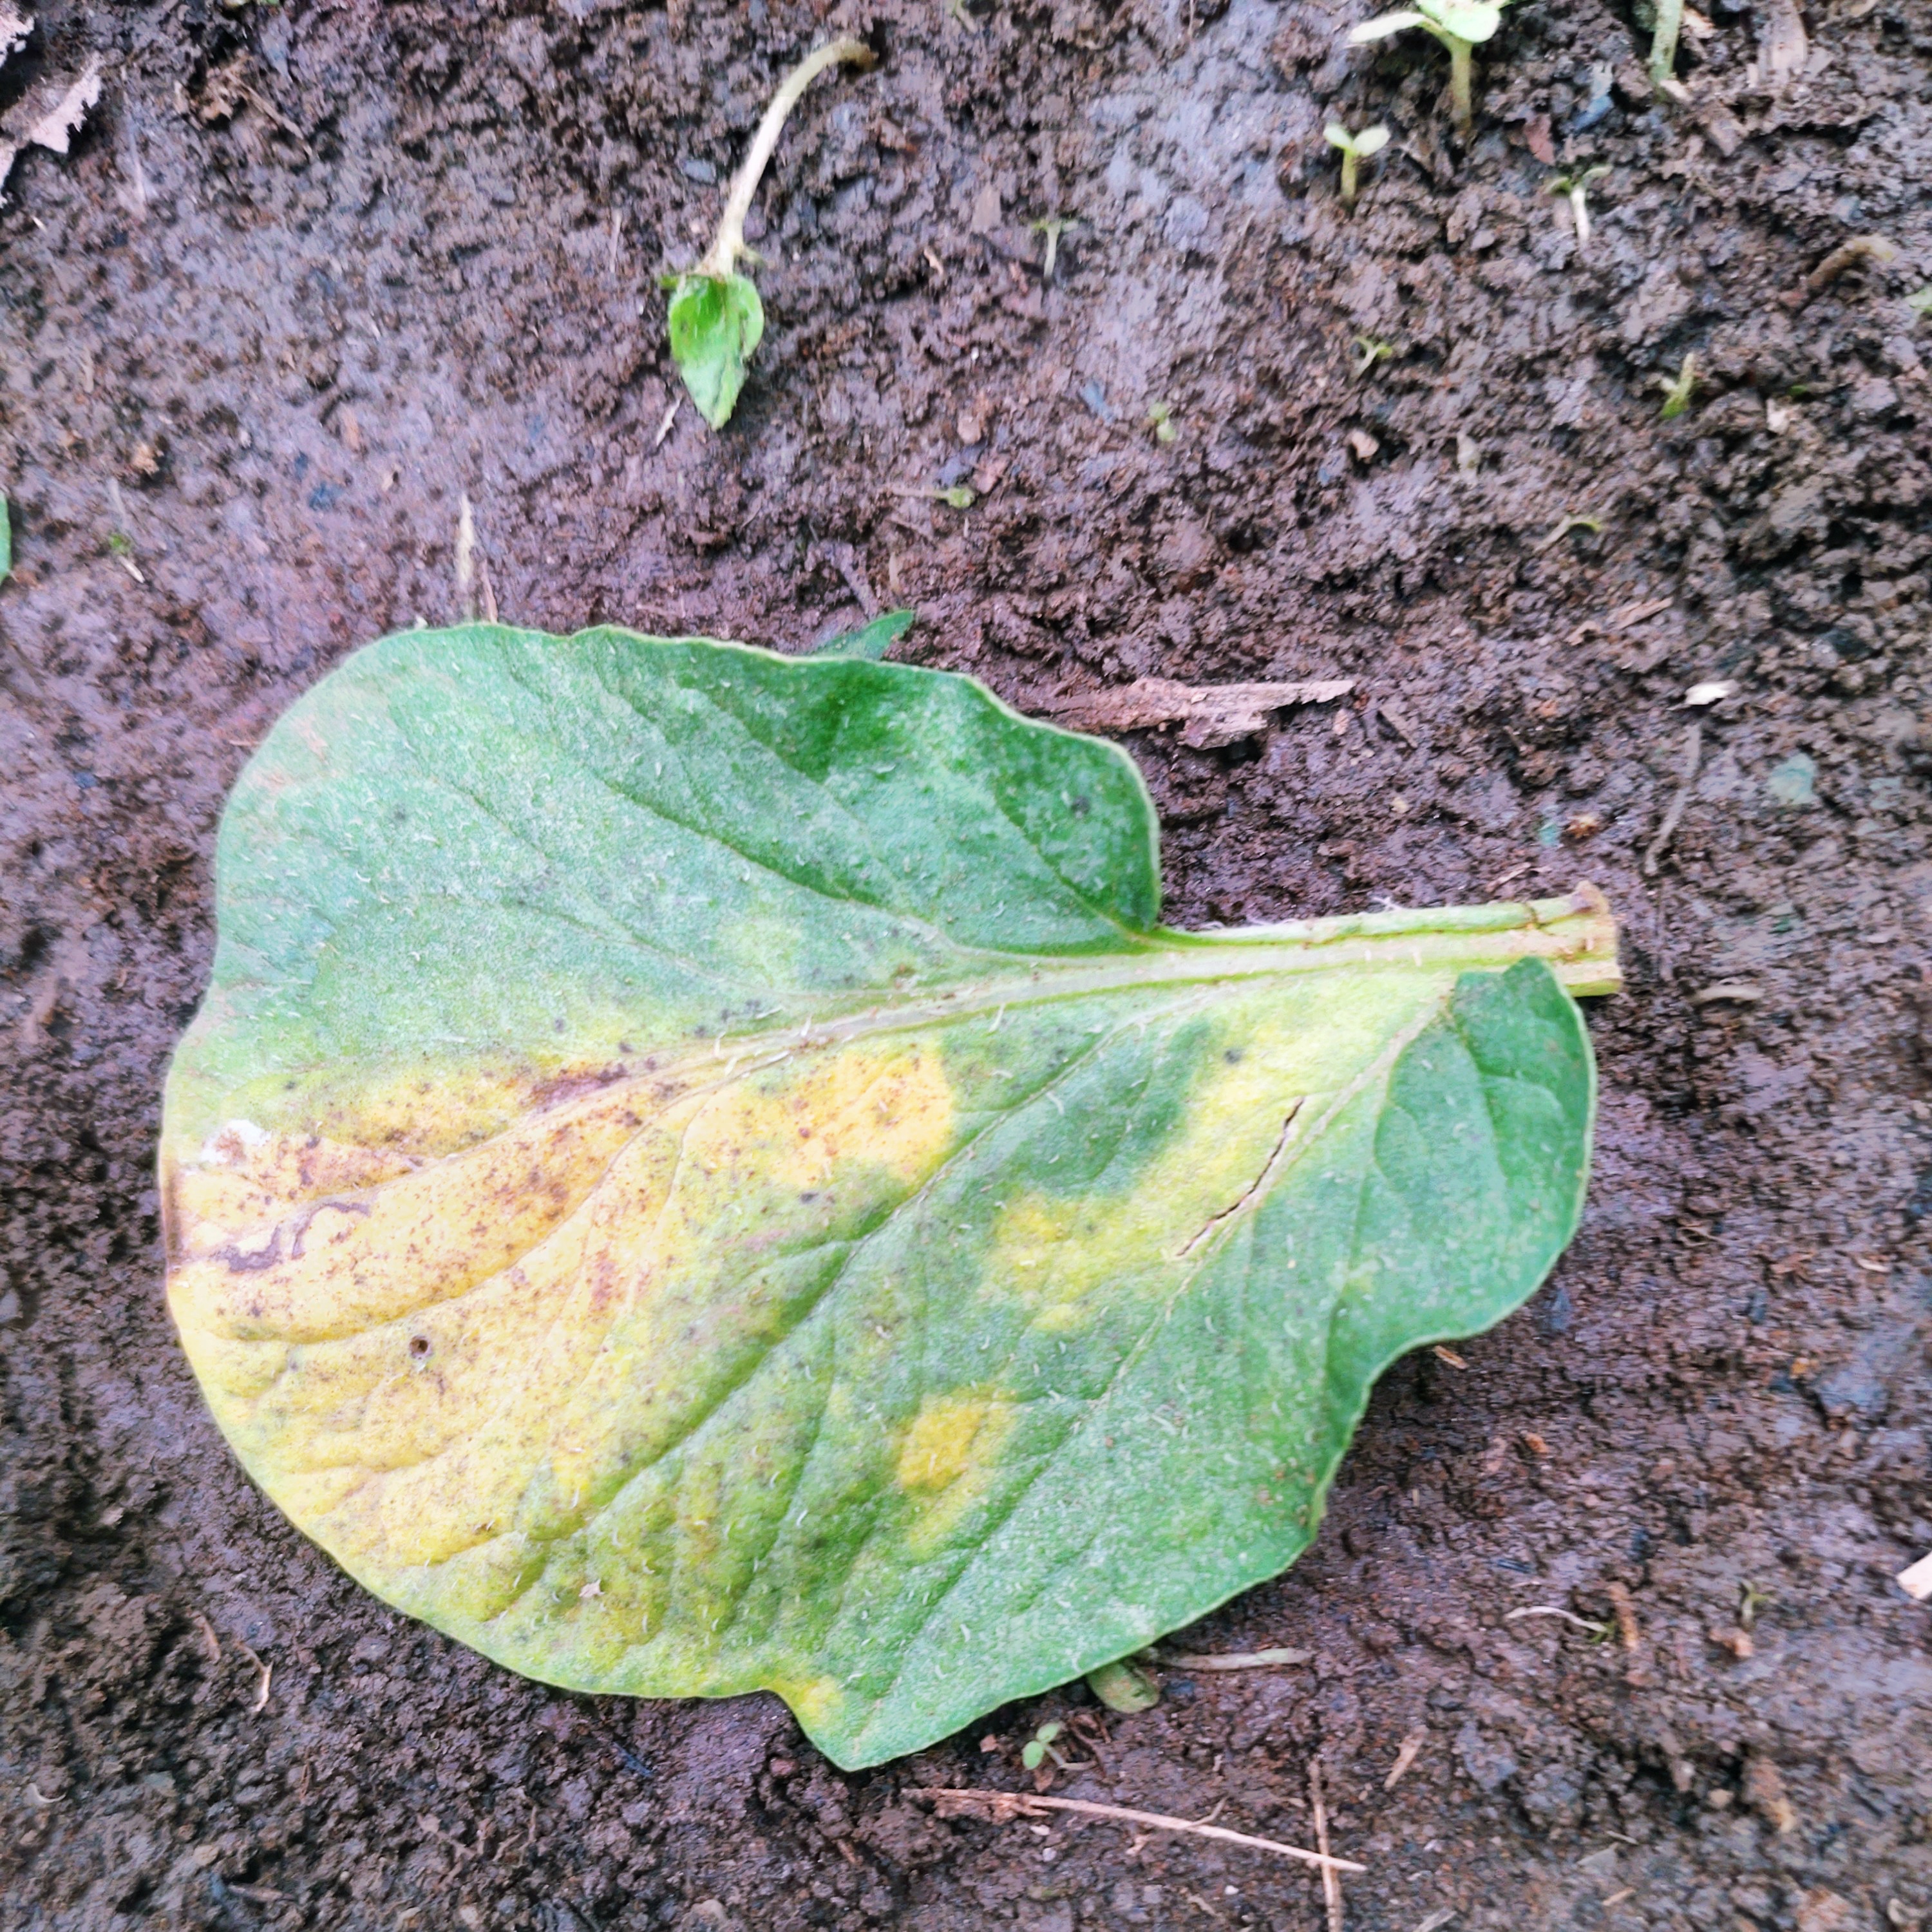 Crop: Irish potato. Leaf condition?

late blight
